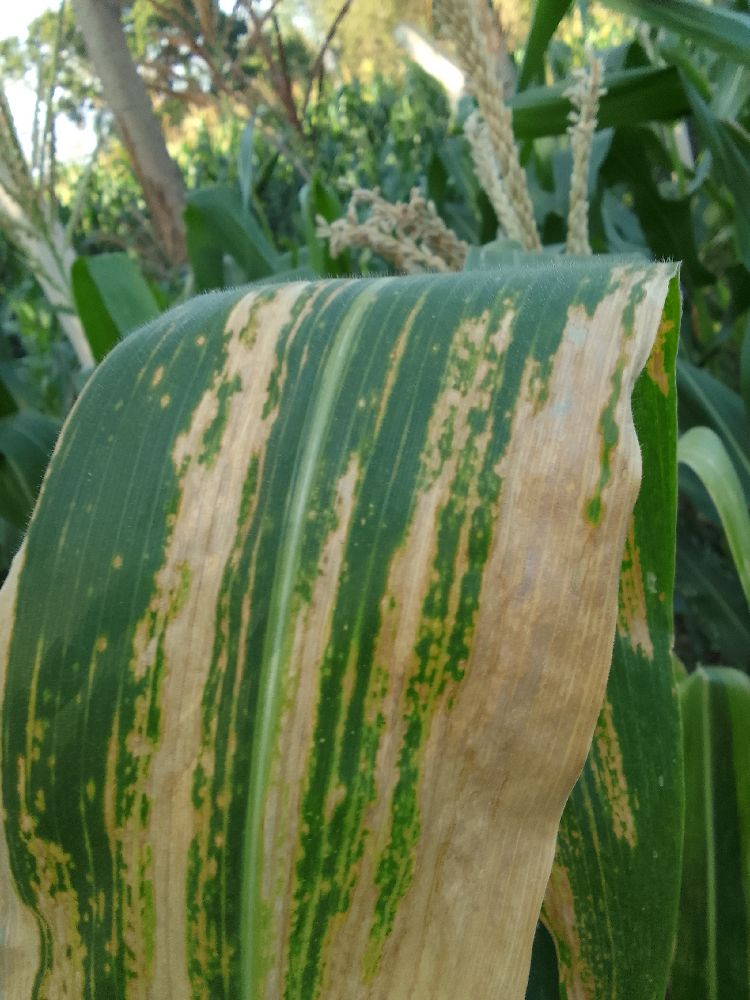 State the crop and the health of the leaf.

maize, maize lethal necrosis
